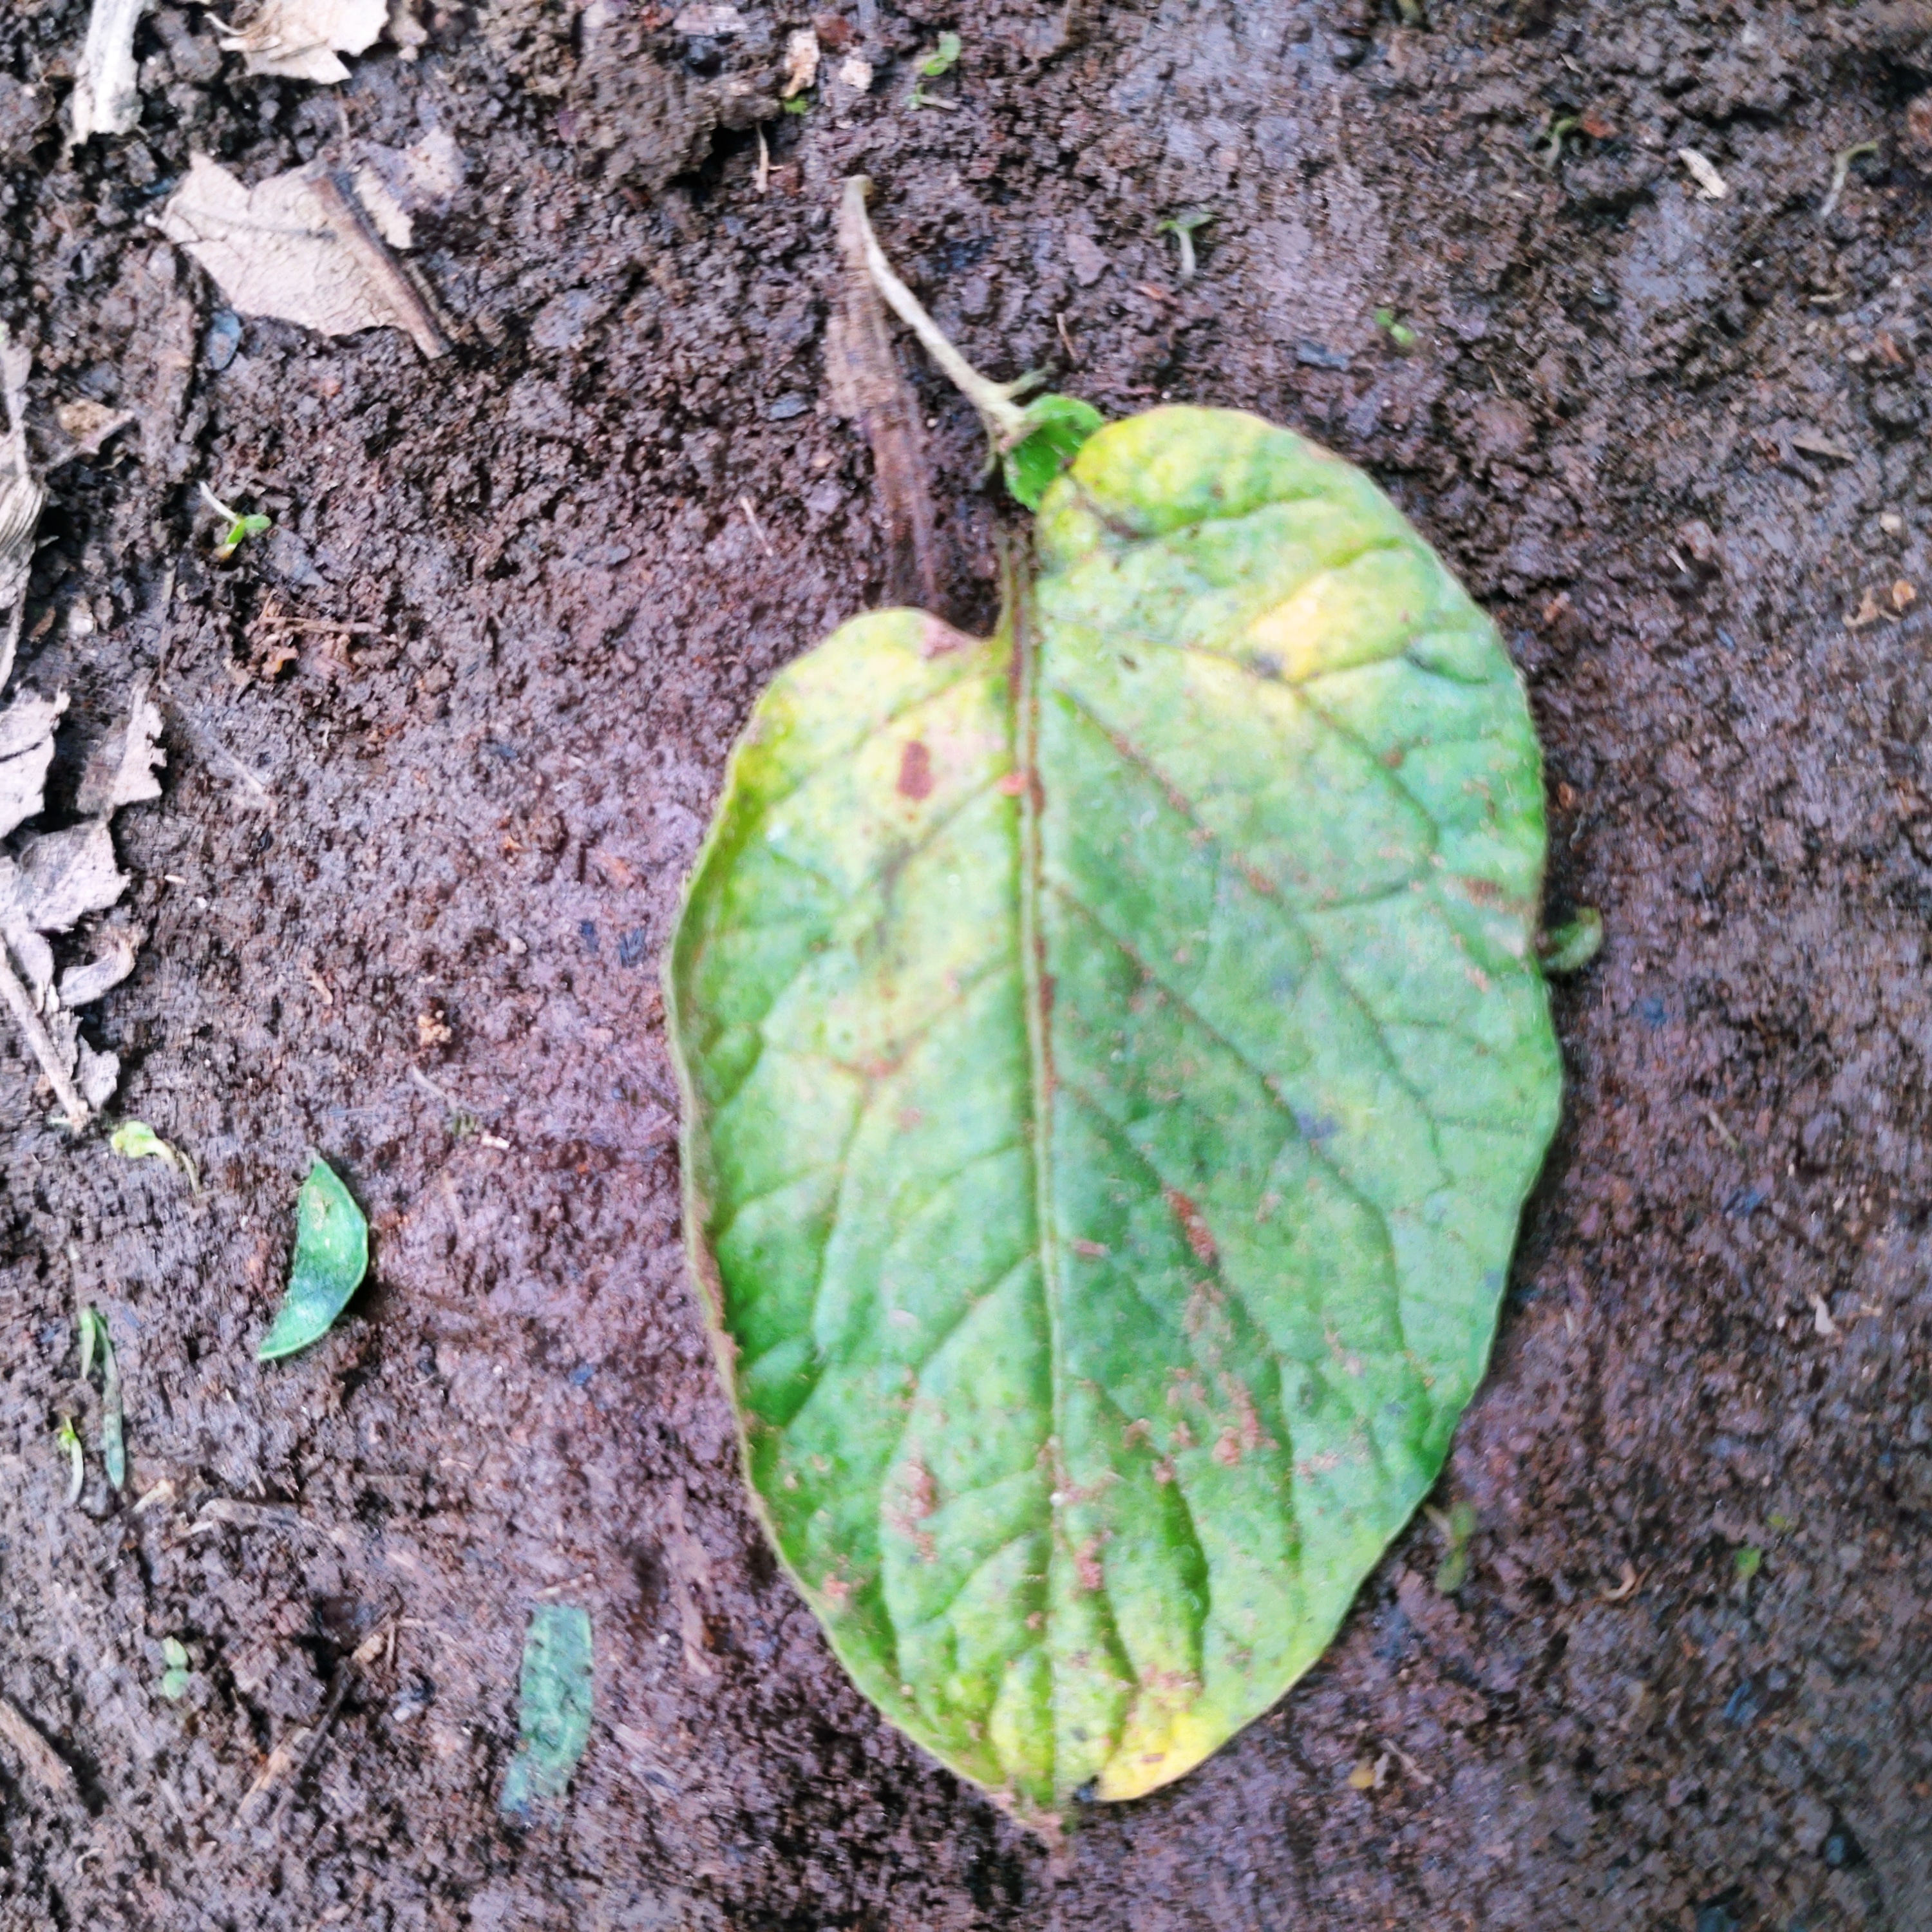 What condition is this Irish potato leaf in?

late blight
